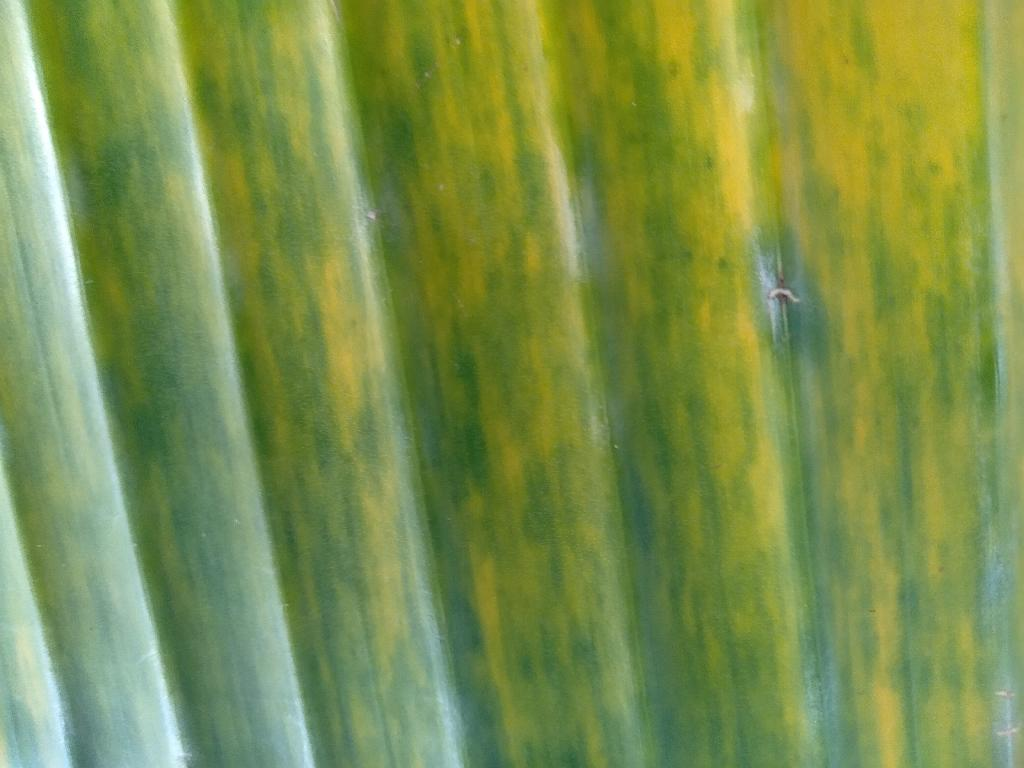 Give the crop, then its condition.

banana, fusarium wilt race 1
